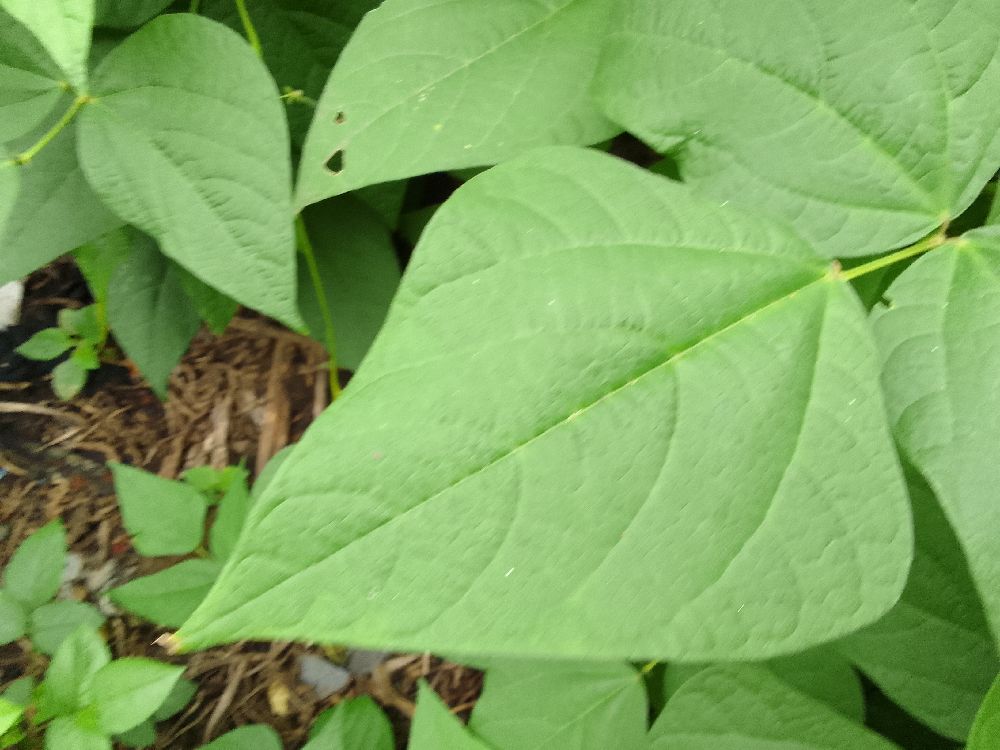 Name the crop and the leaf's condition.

common bean, healthy
